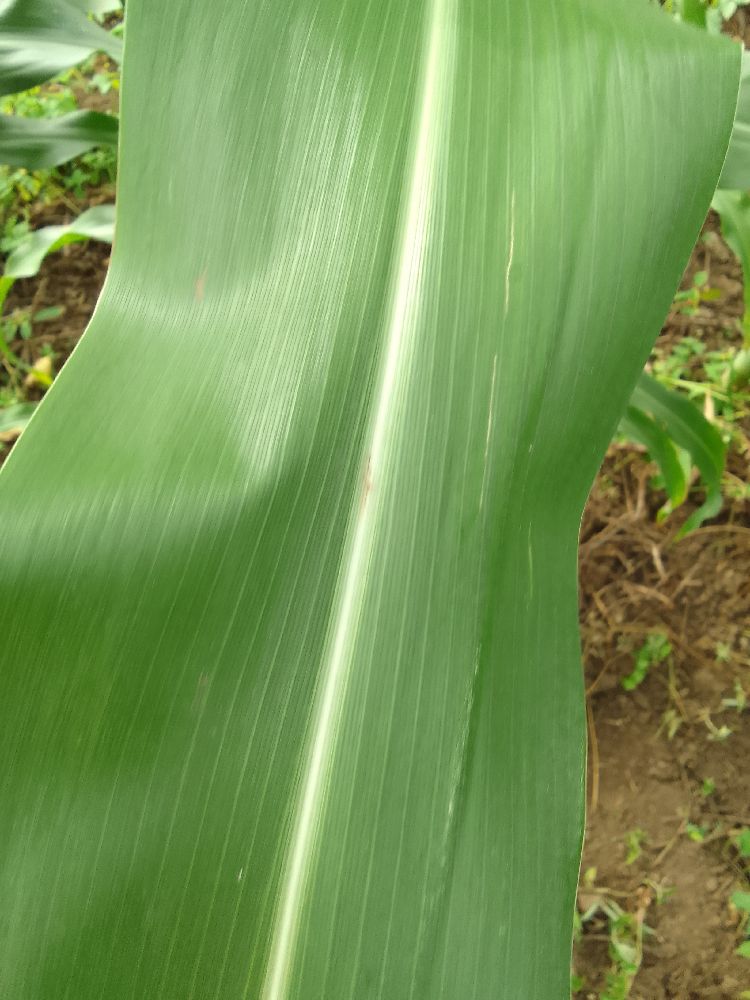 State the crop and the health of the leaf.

maize, healthy
